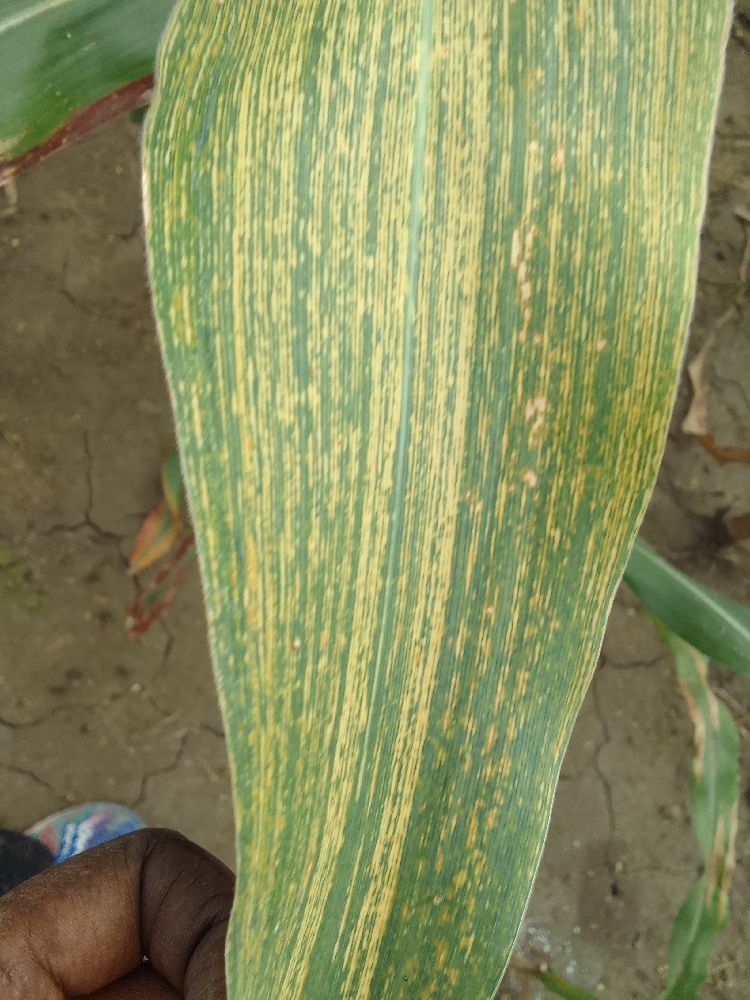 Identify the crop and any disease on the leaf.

maize, maize streak virus
